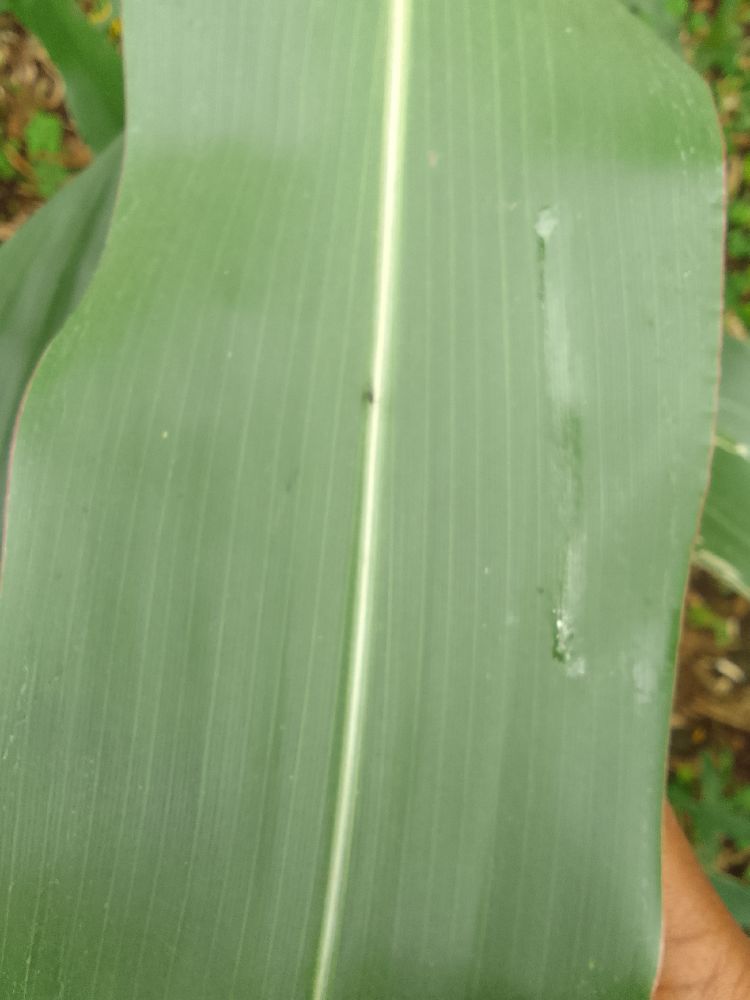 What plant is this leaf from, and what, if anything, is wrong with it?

maize, healthy
